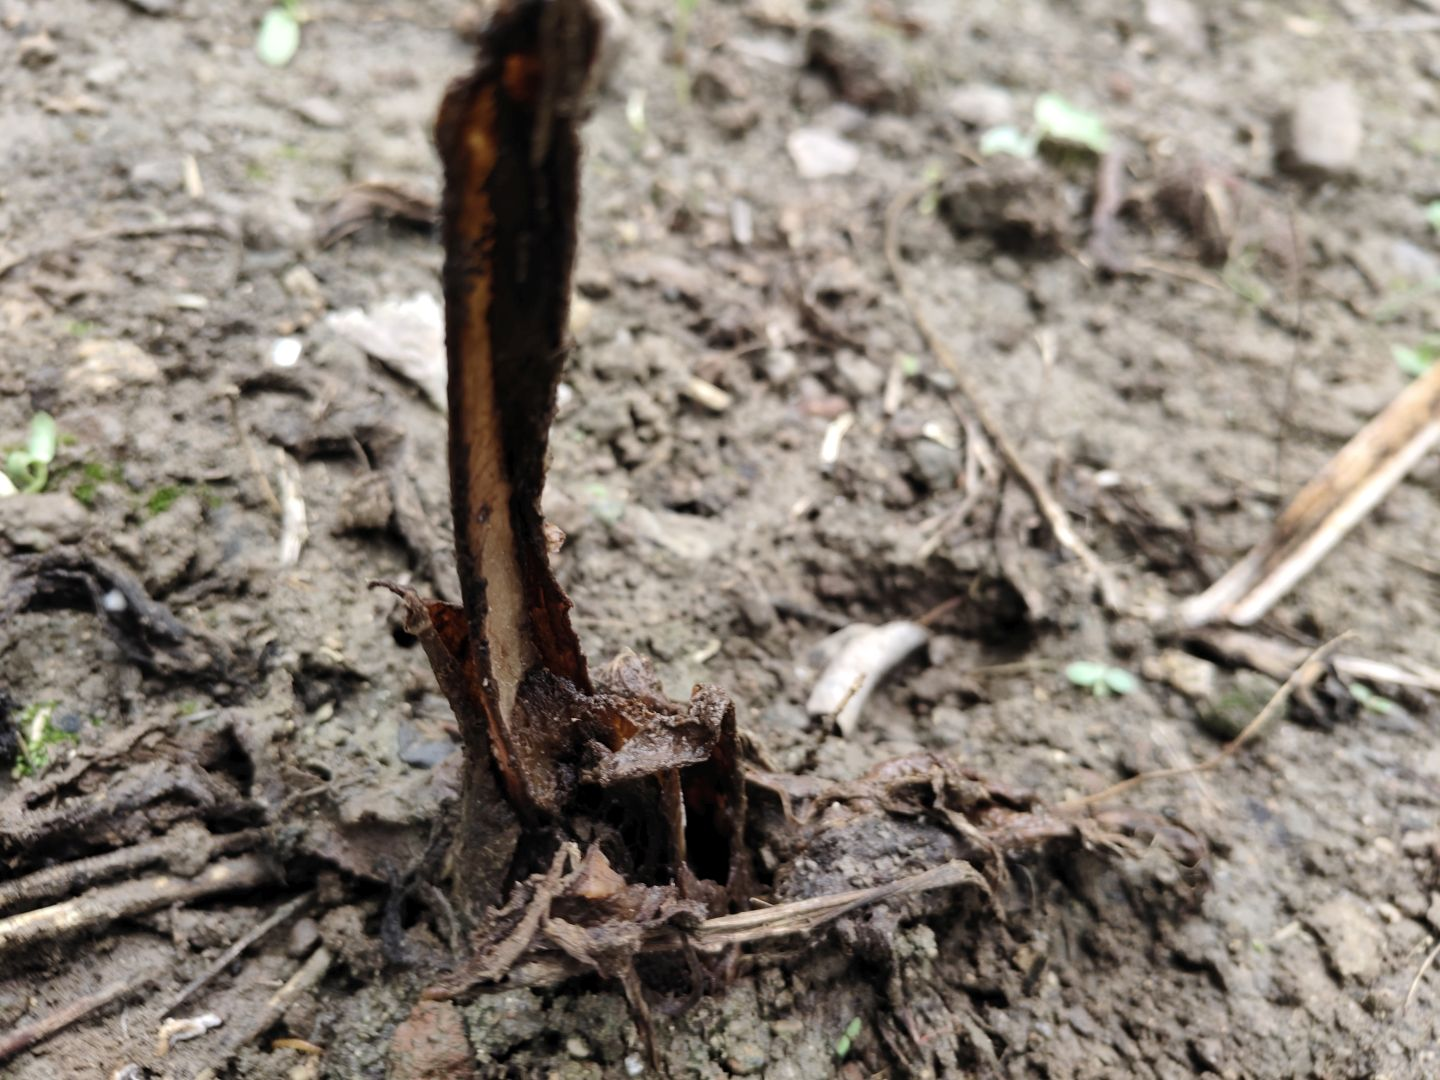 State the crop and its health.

taro, root rot
